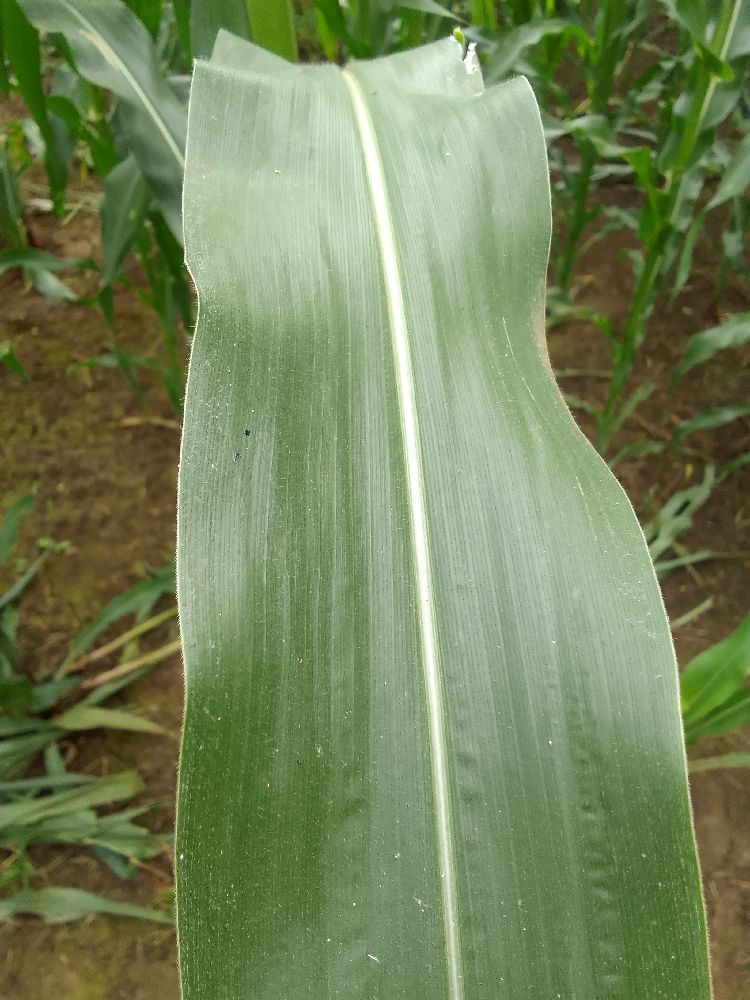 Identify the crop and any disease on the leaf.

maize, healthy
